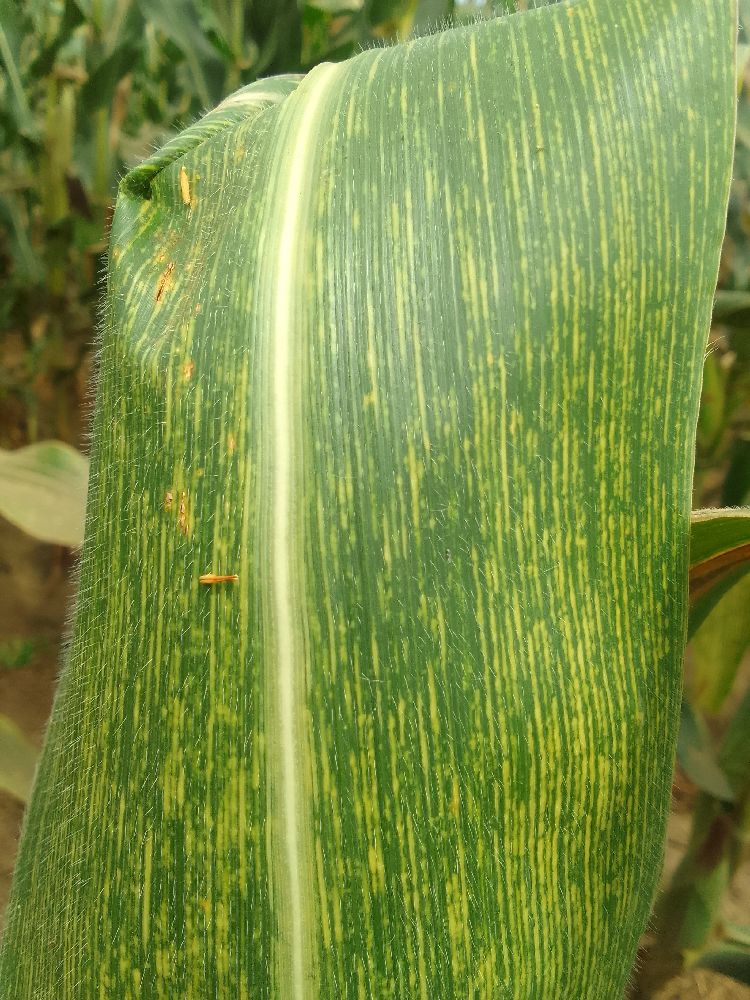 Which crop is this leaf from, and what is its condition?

maize, maize streak virus
